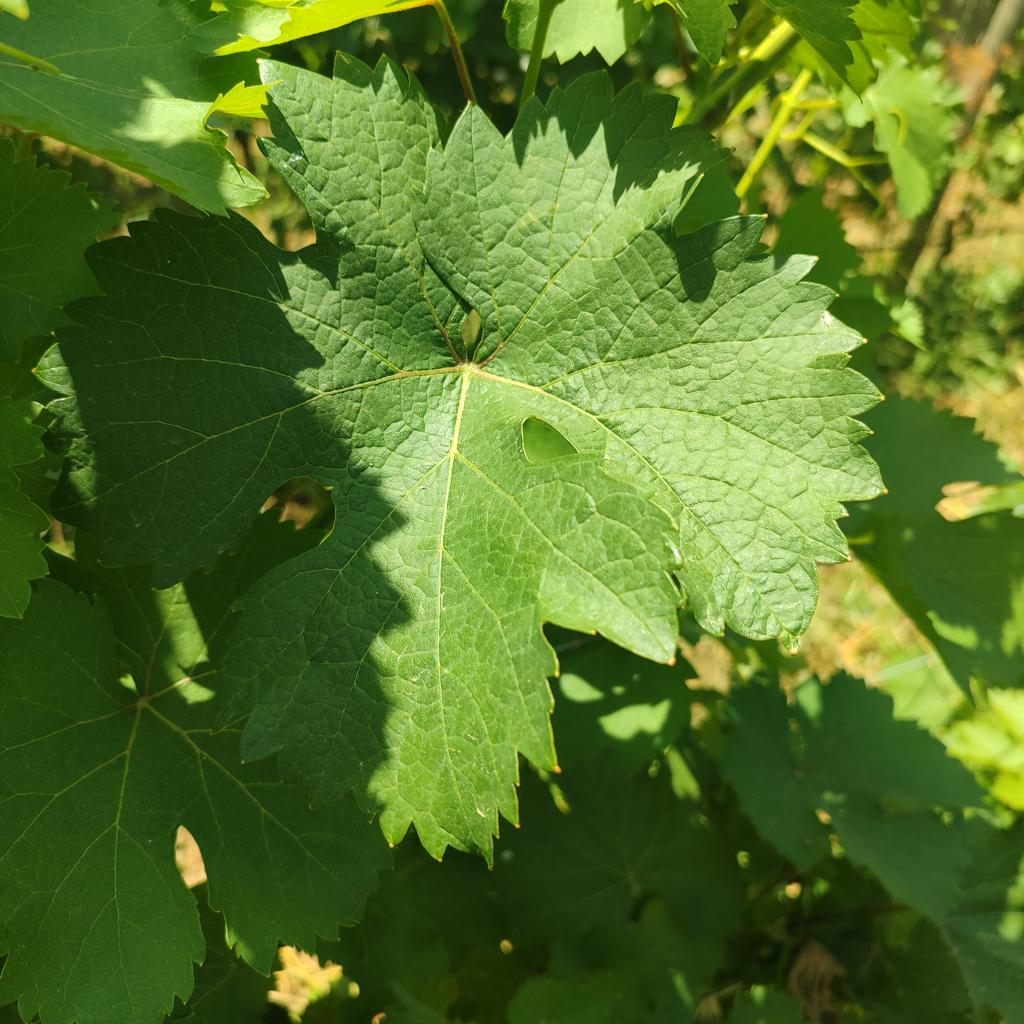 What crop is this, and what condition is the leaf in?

grapevine, healthy
